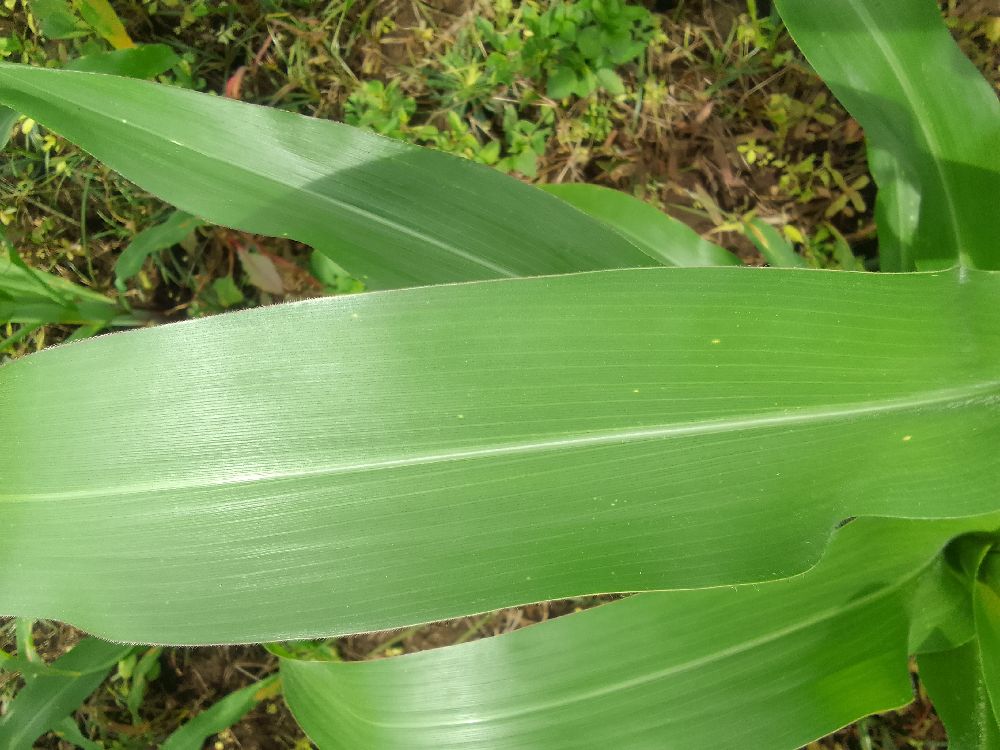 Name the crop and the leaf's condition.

maize, healthy
